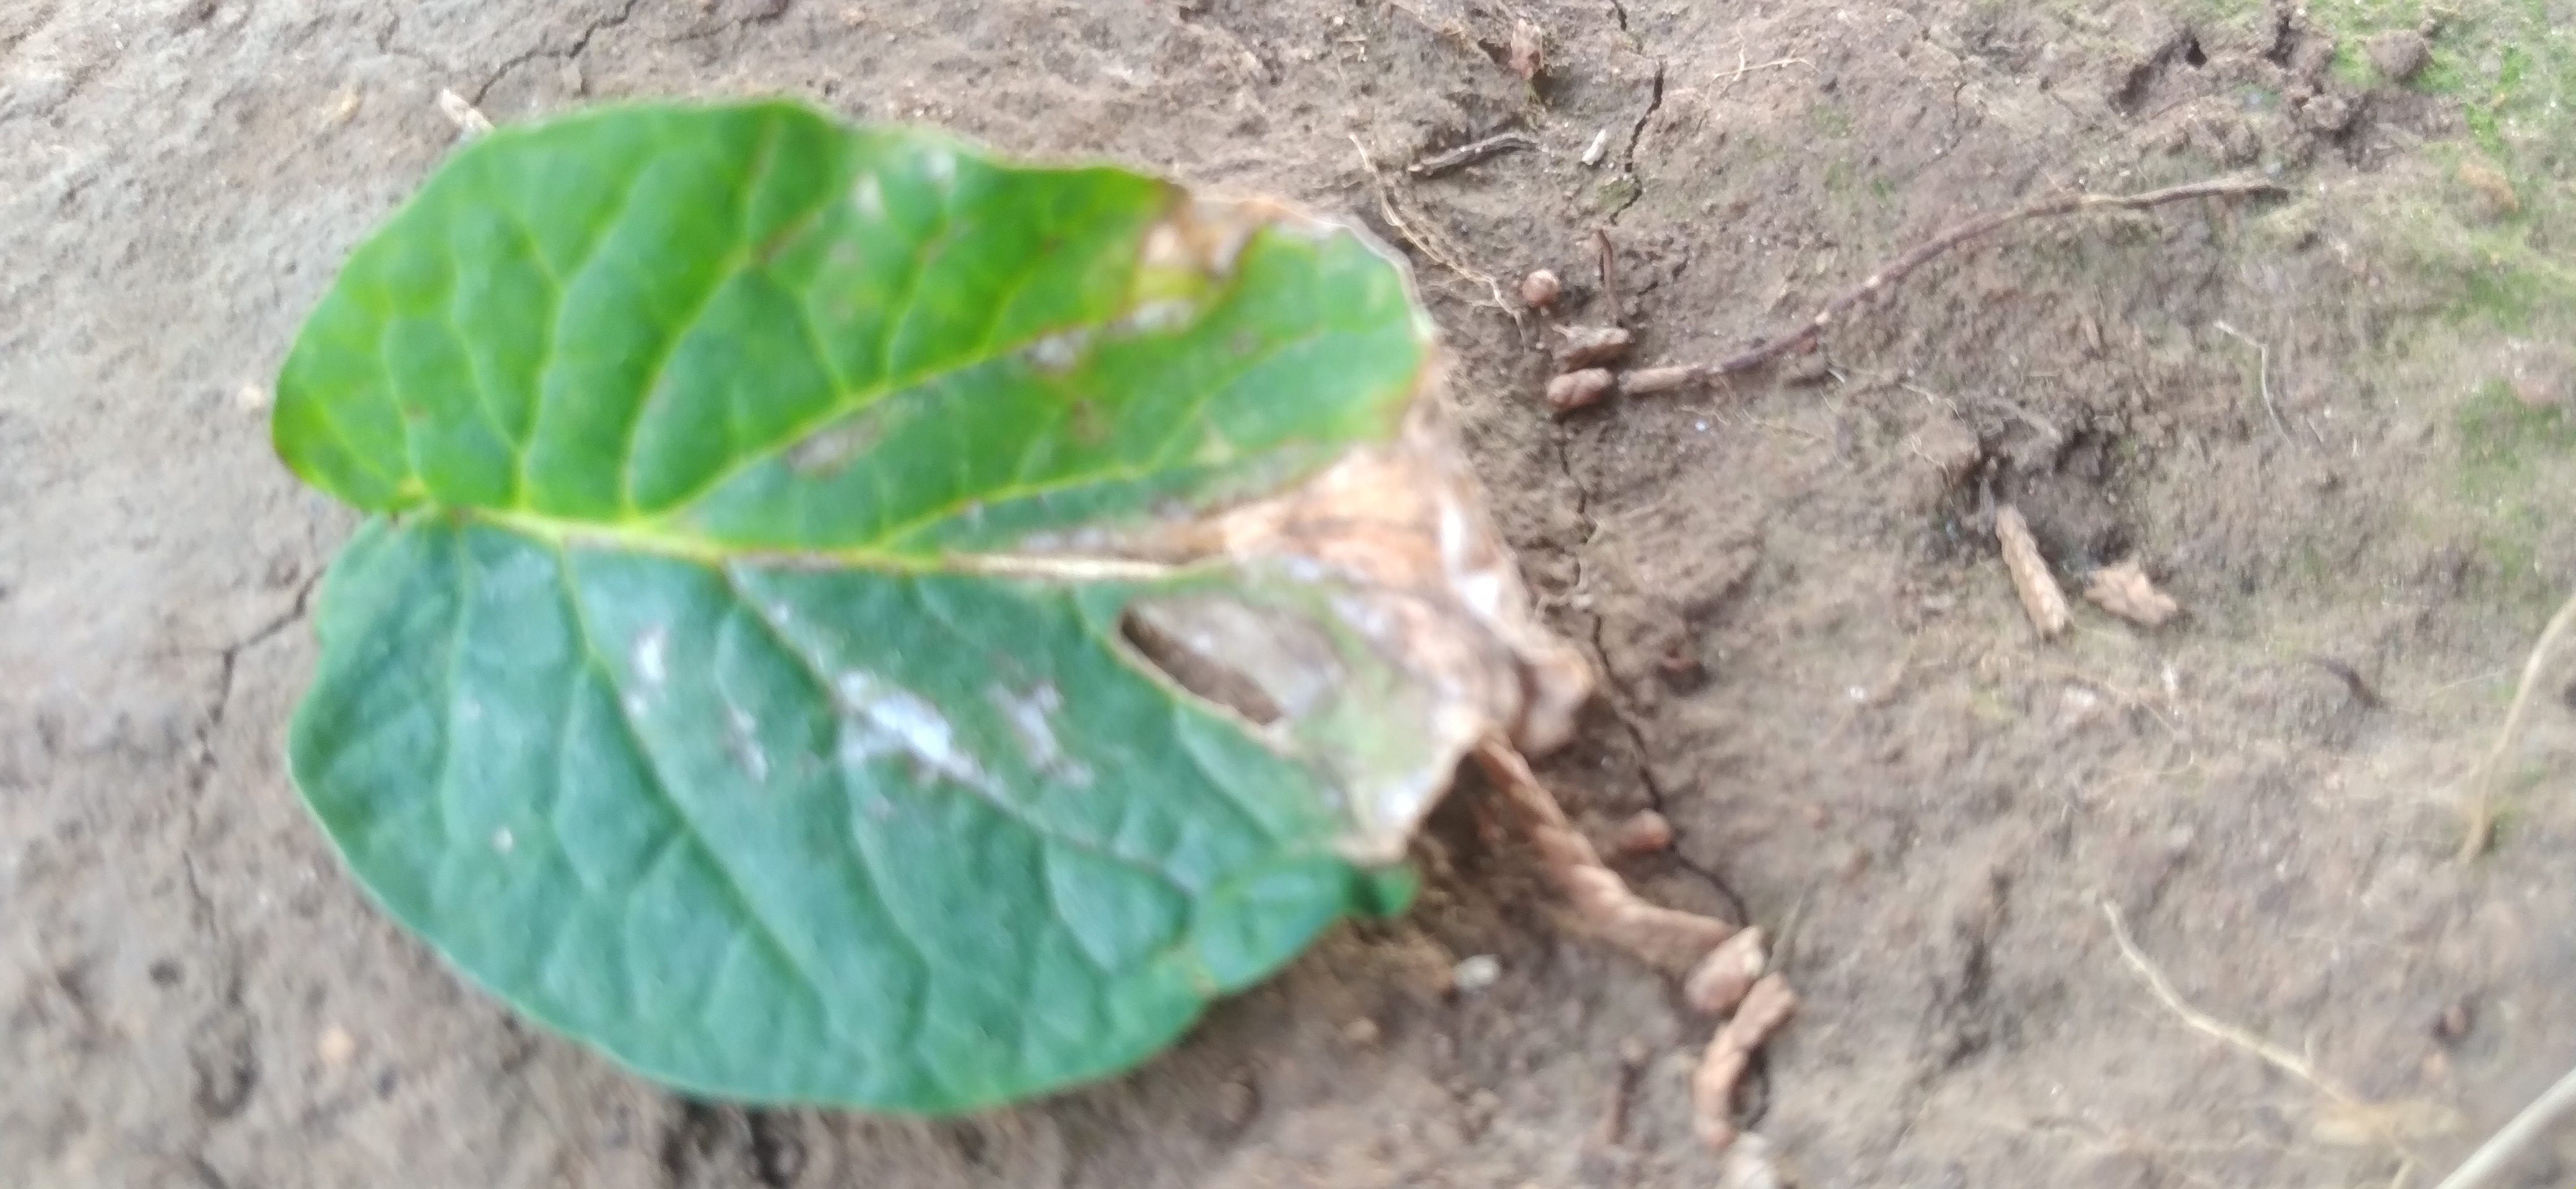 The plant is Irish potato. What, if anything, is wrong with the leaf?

early blight
